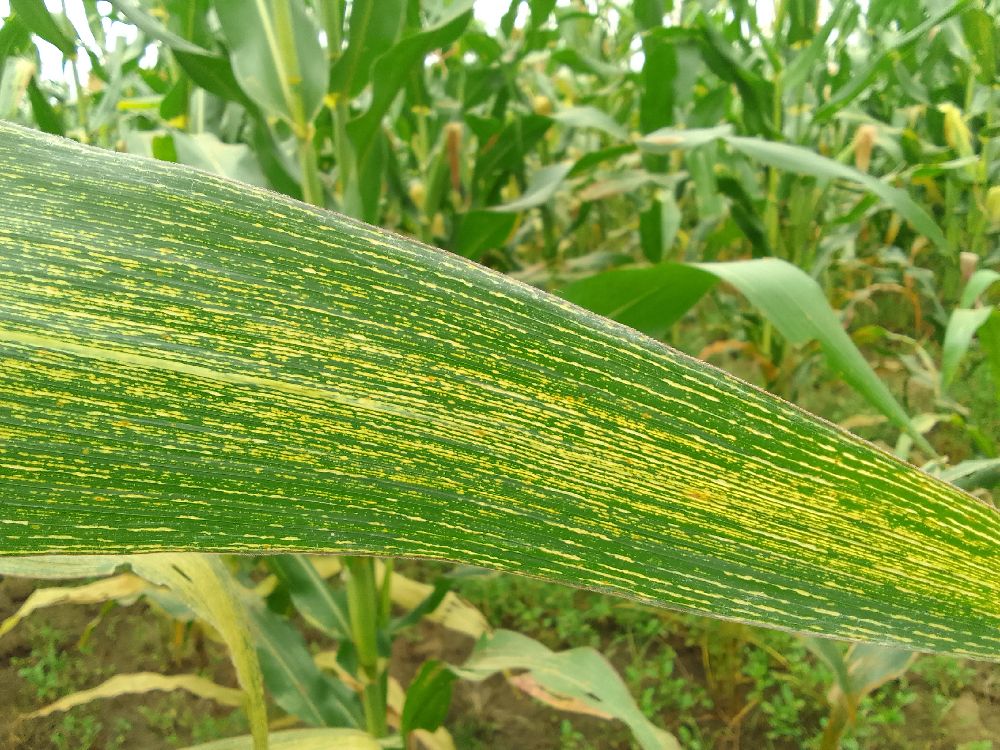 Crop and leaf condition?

maize, maize streak virus
